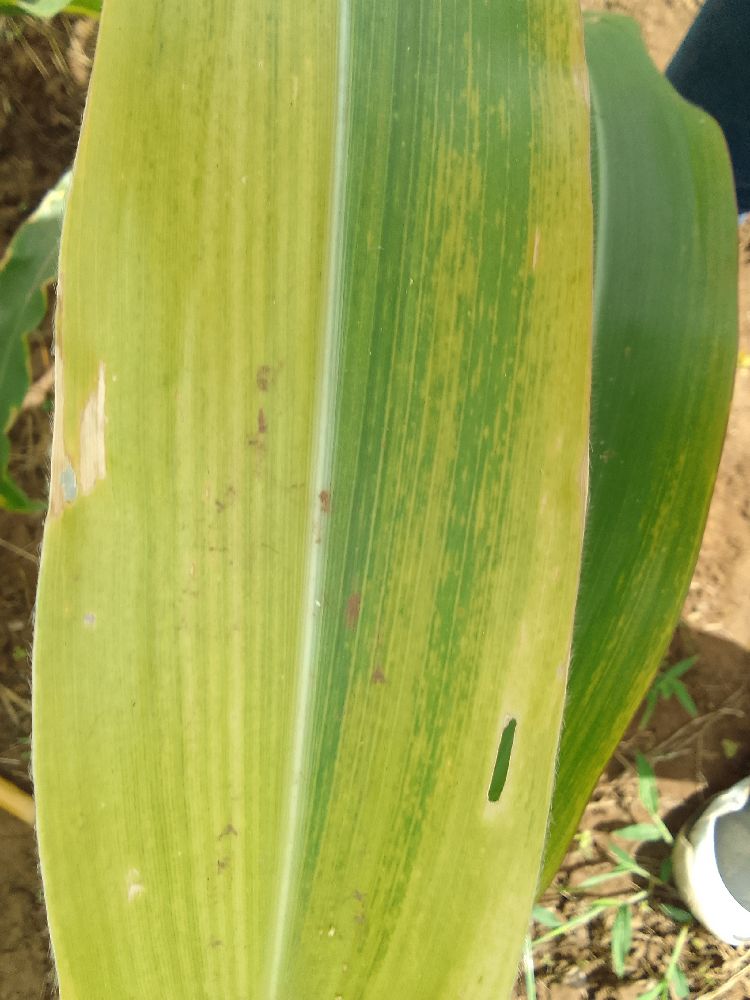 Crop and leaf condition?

maize, maize lethal necrosis
